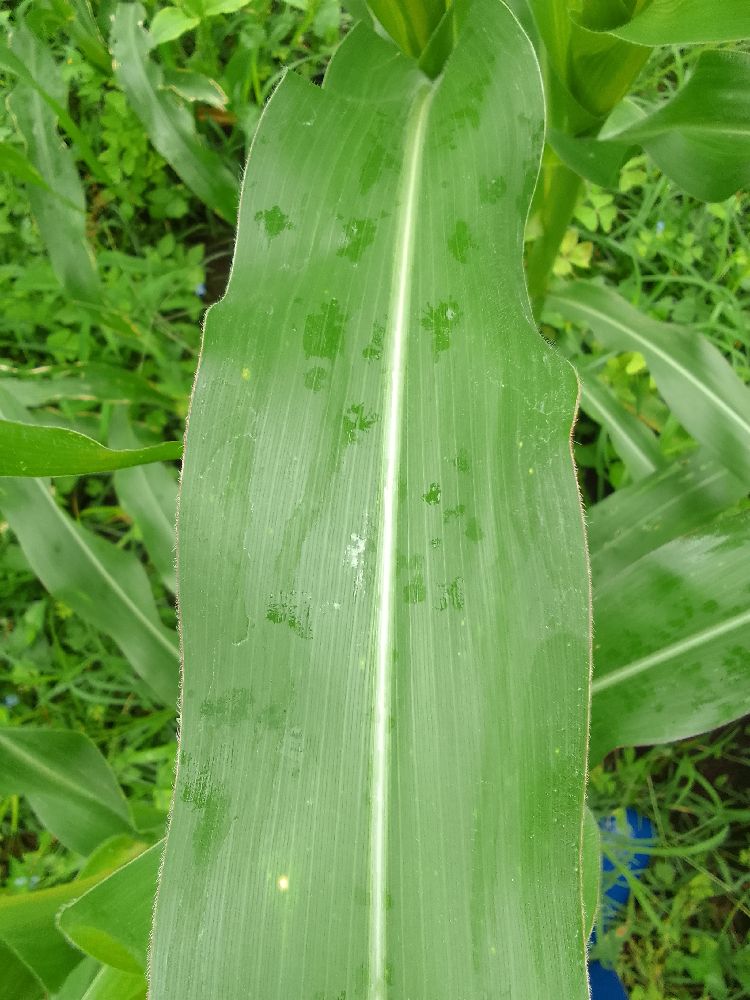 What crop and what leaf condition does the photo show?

maize, healthy
